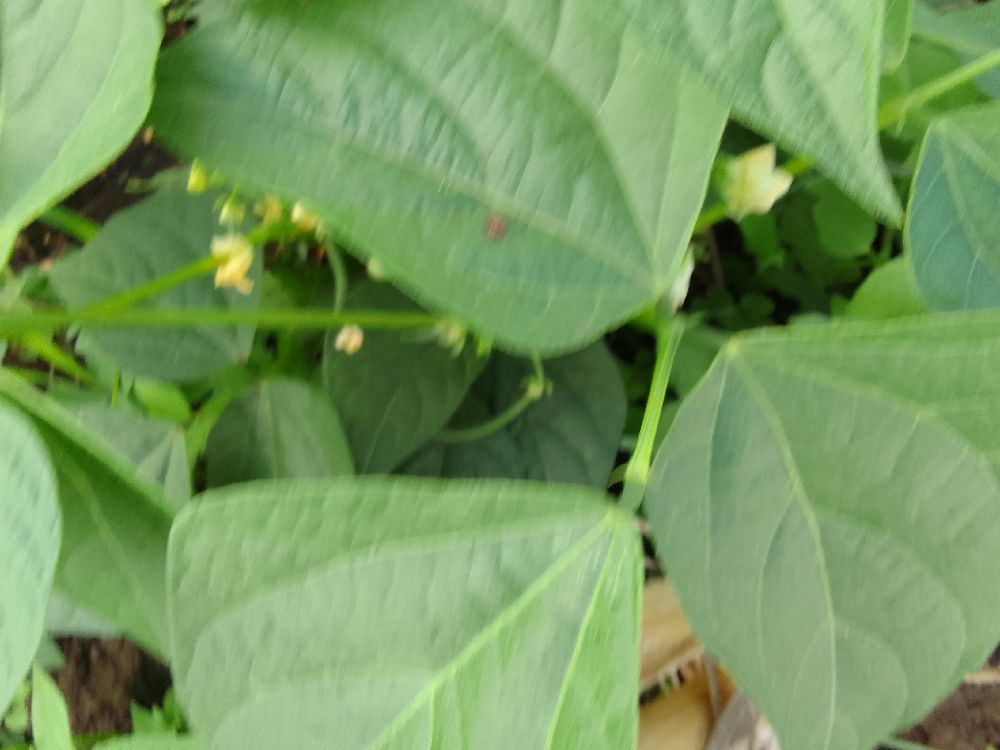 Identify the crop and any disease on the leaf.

common bean, healthy
